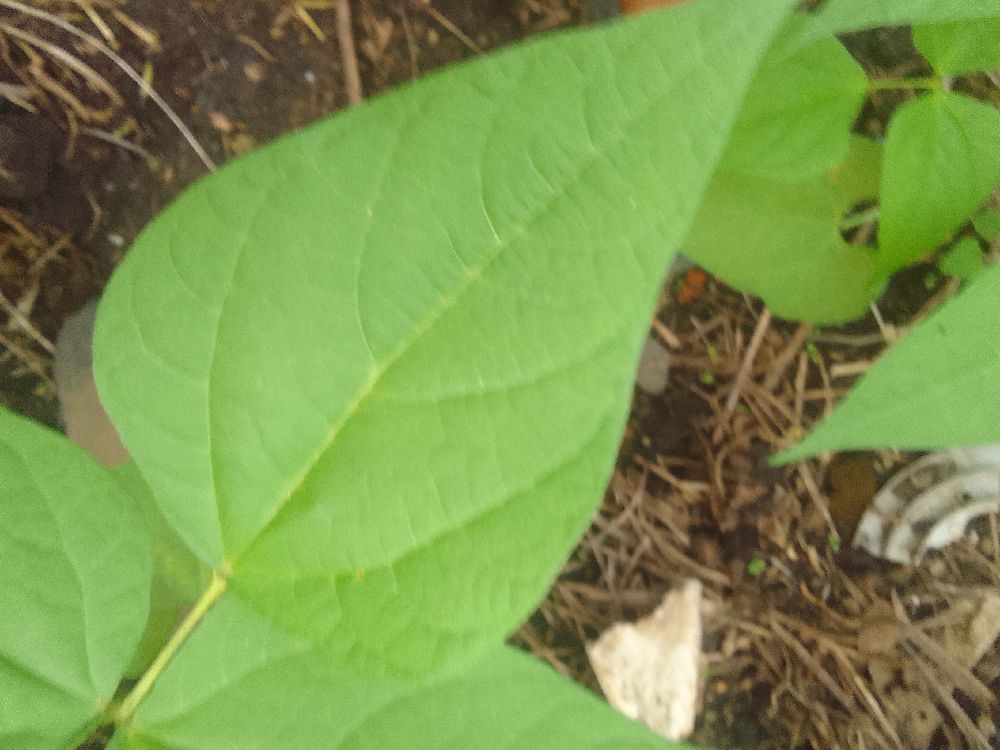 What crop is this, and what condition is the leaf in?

common bean, healthy
